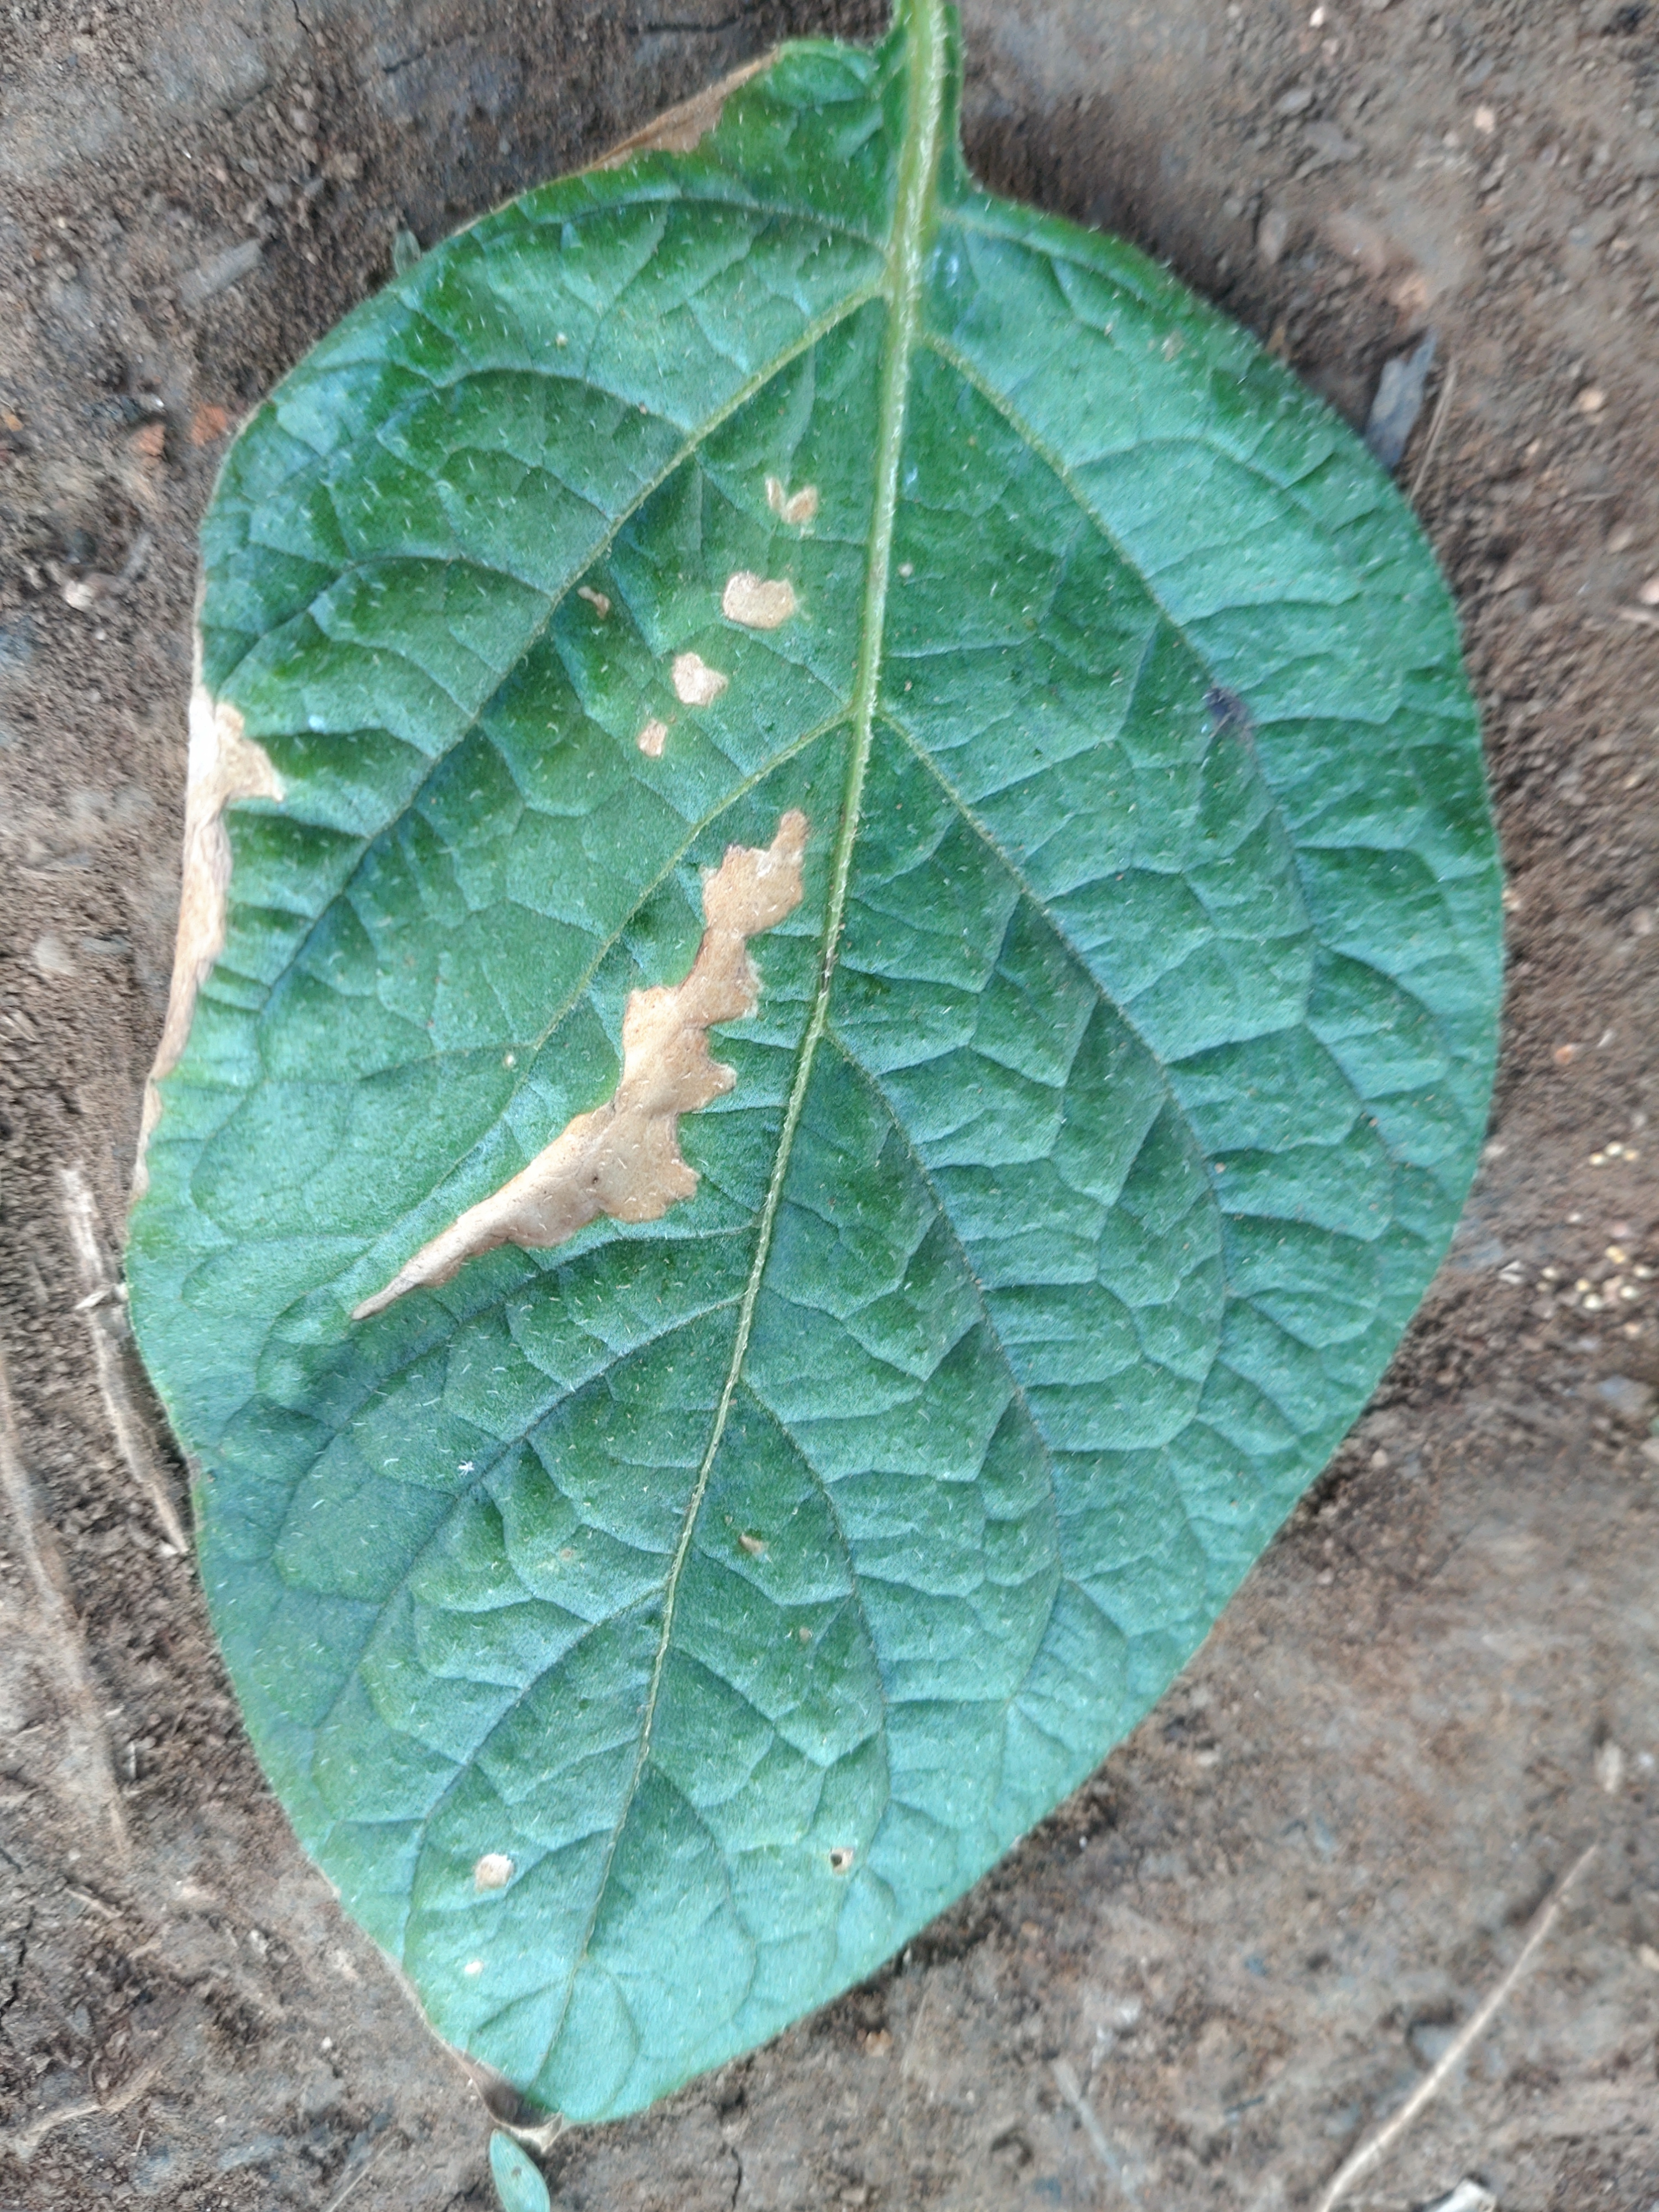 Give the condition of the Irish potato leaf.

early blight
